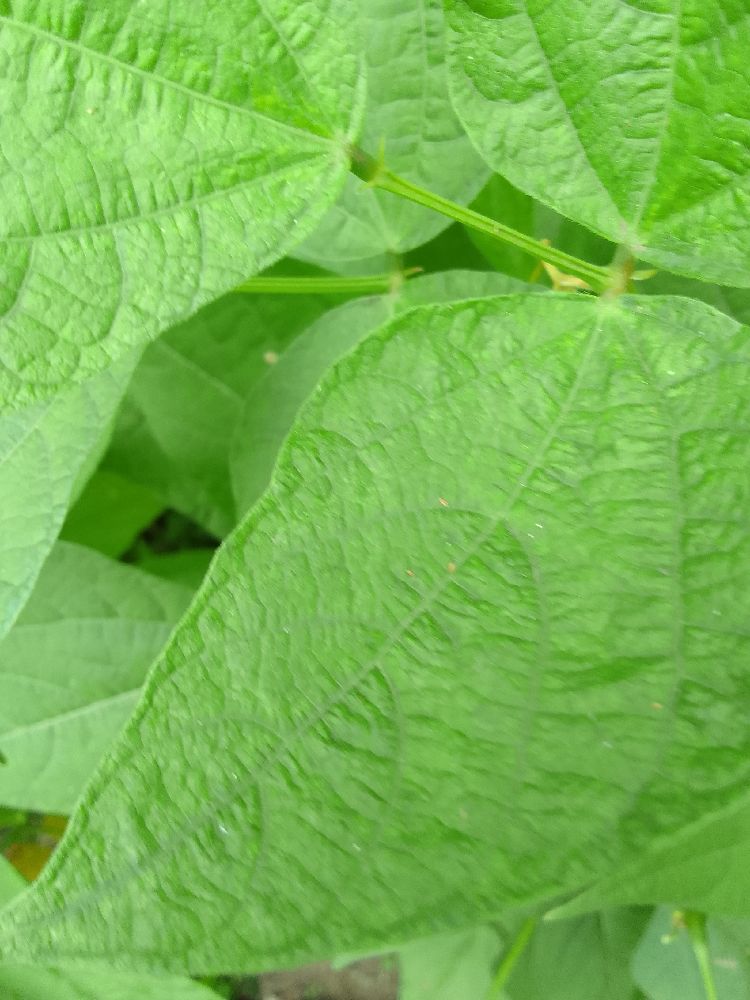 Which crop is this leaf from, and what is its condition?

common bean, healthy
